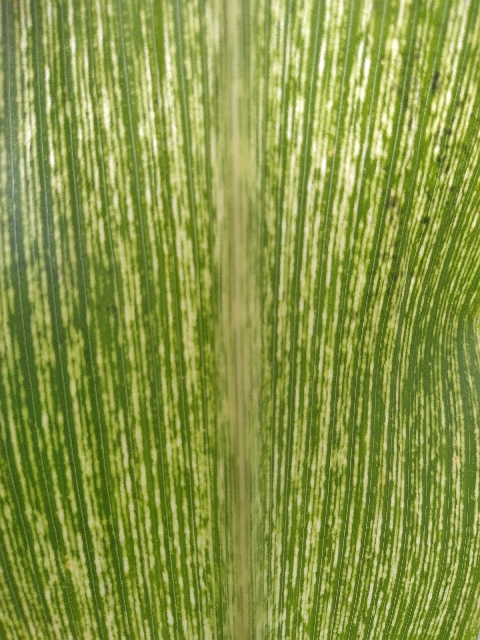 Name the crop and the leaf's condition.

maize, maize streak virus
